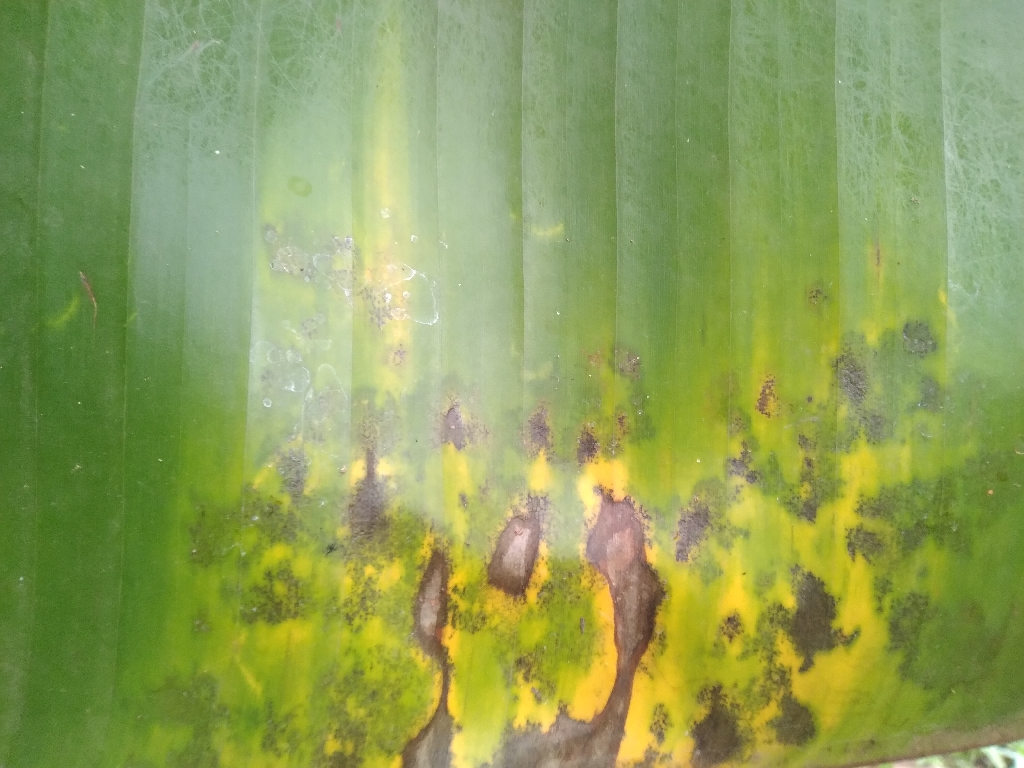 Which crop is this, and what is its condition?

banana, black sigatoka
